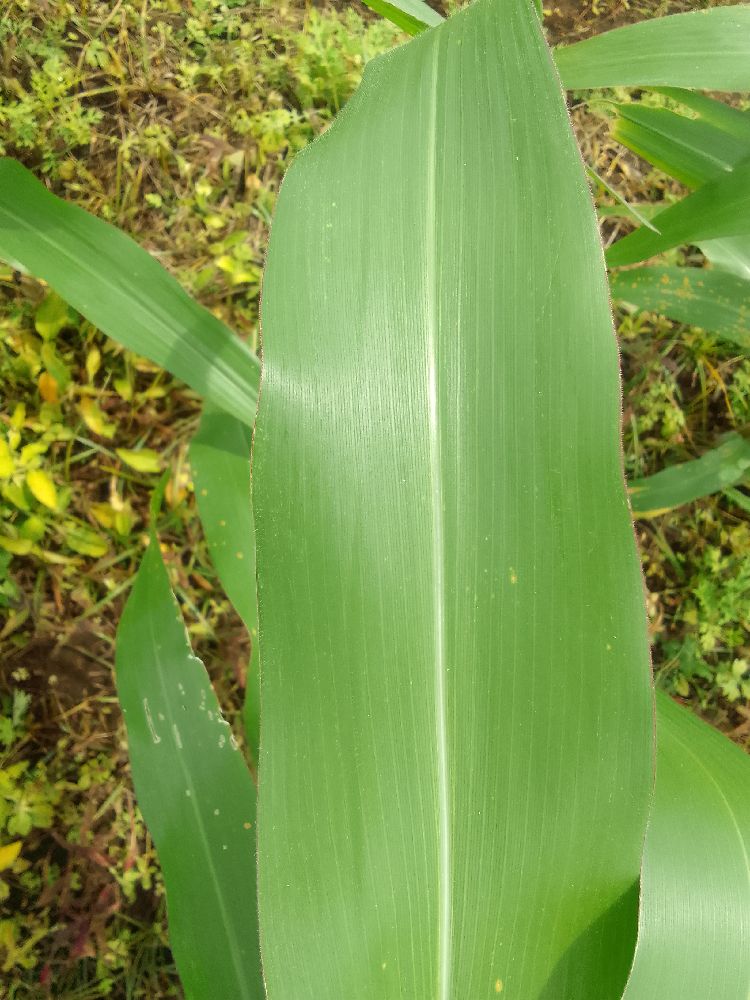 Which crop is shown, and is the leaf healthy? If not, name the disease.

maize, healthy
